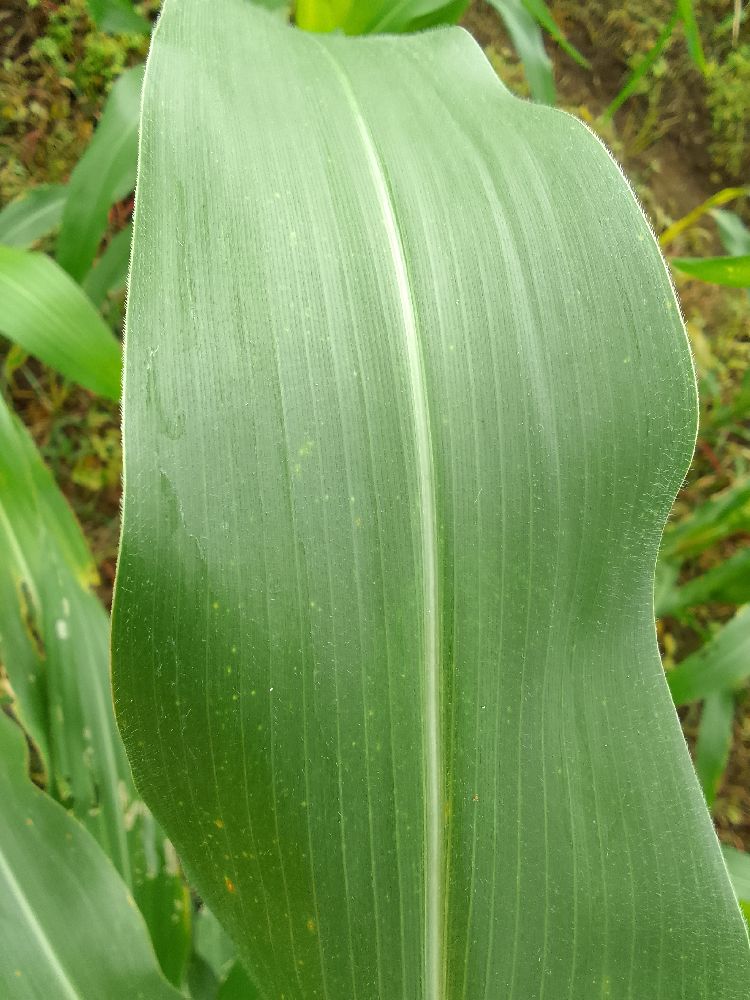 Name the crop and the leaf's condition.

maize, healthy
